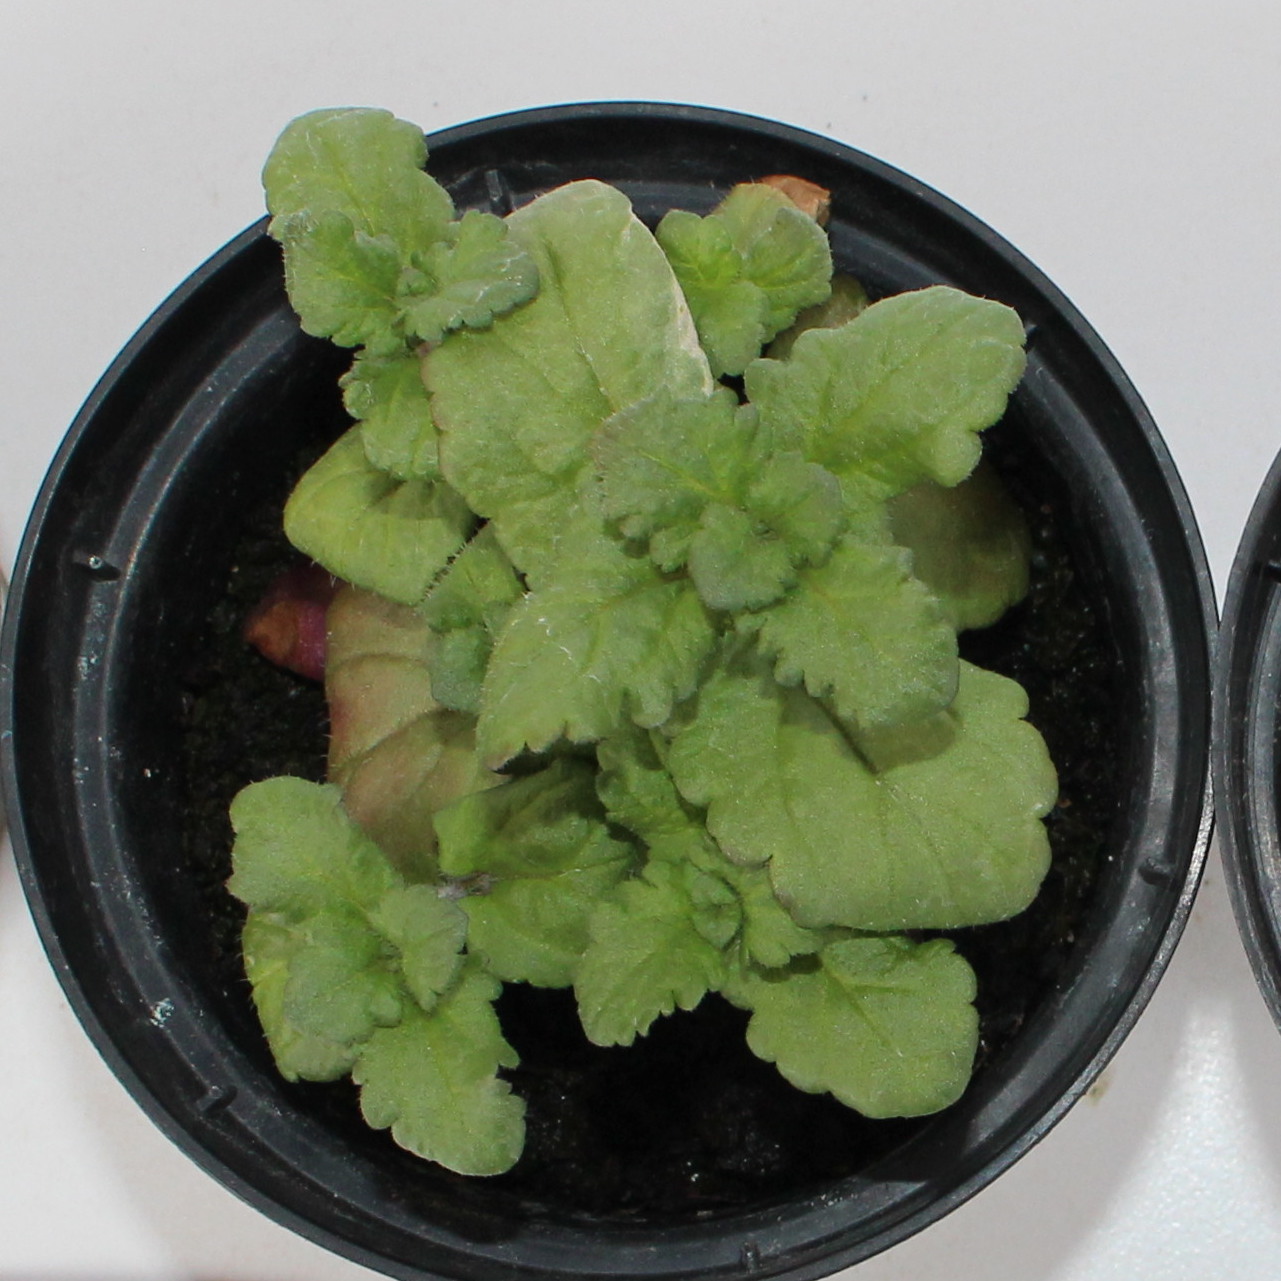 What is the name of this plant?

Veronica persica
